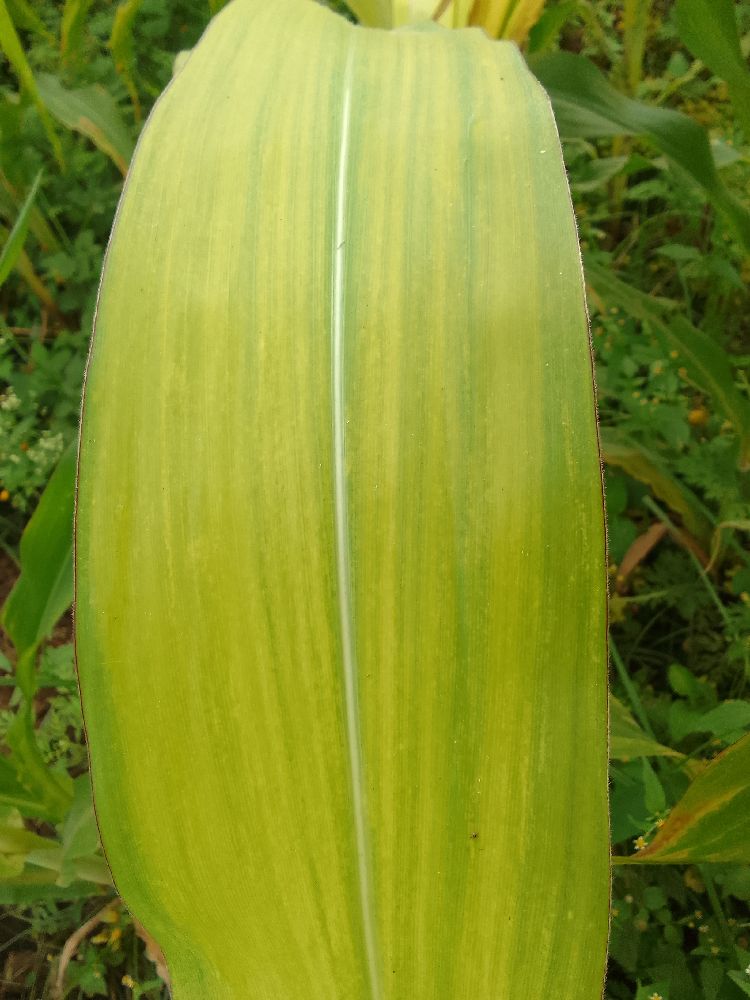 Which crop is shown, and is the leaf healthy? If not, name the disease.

maize, maize lethal necrosis
